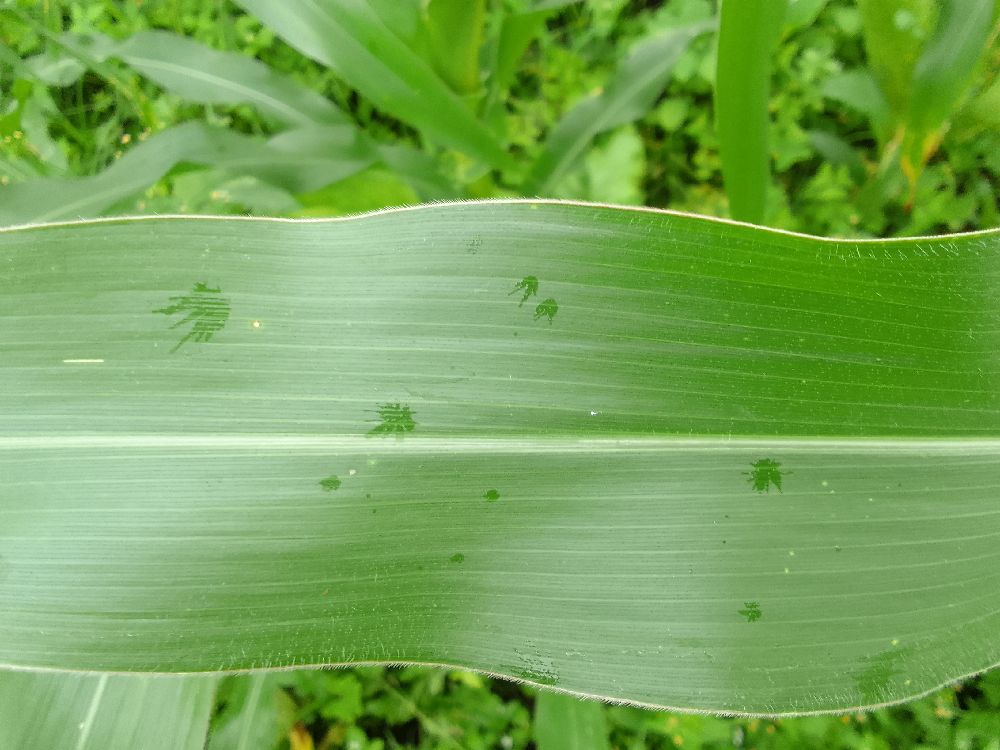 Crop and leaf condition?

maize, healthy
